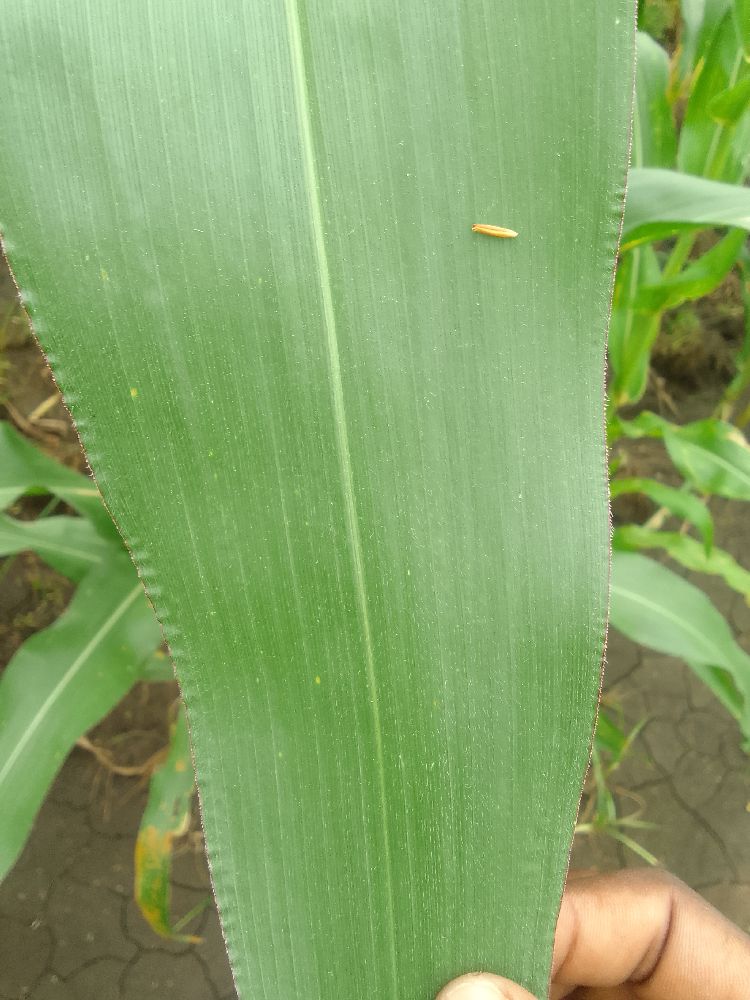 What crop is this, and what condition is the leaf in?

maize, healthy
